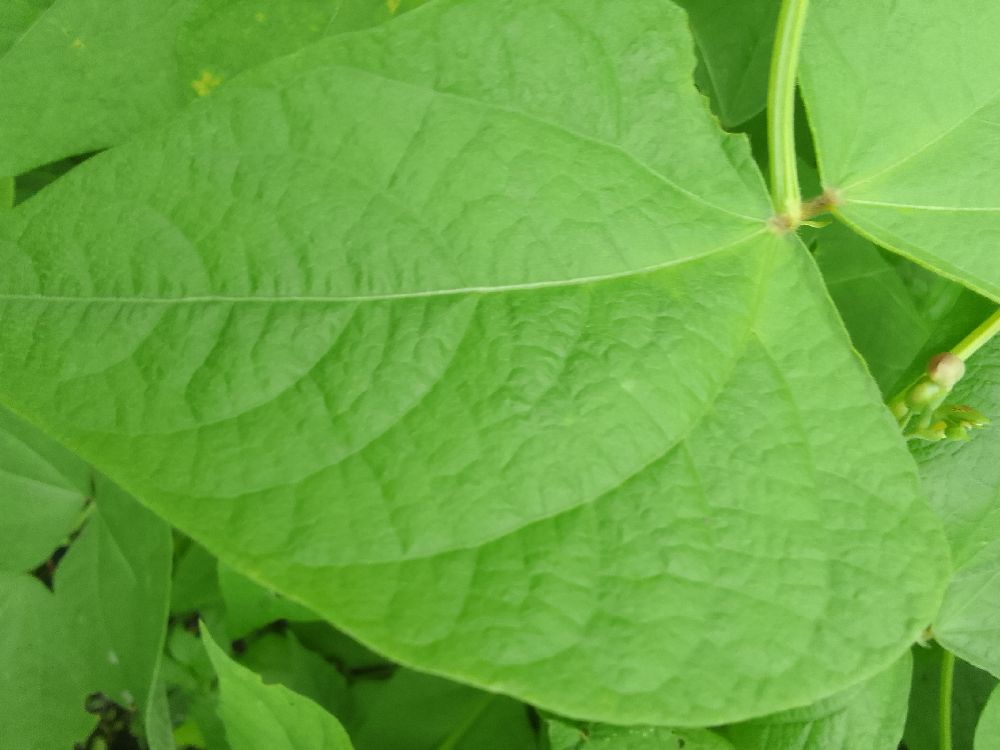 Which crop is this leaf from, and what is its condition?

common bean, healthy
